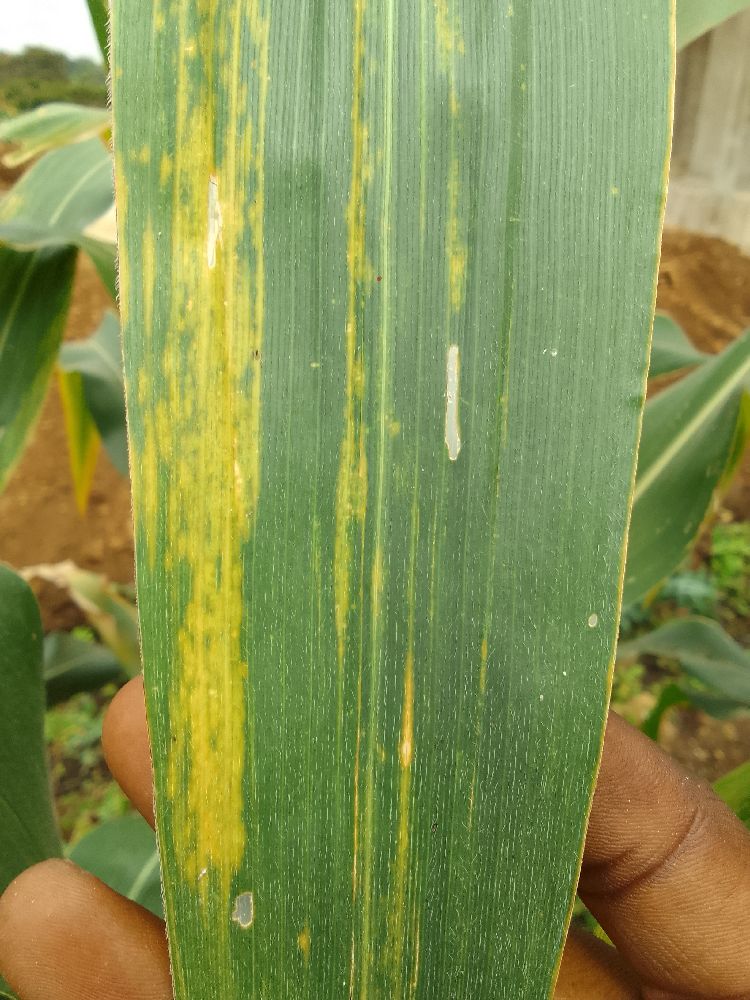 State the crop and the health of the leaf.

maize, maize lethal necrosis
